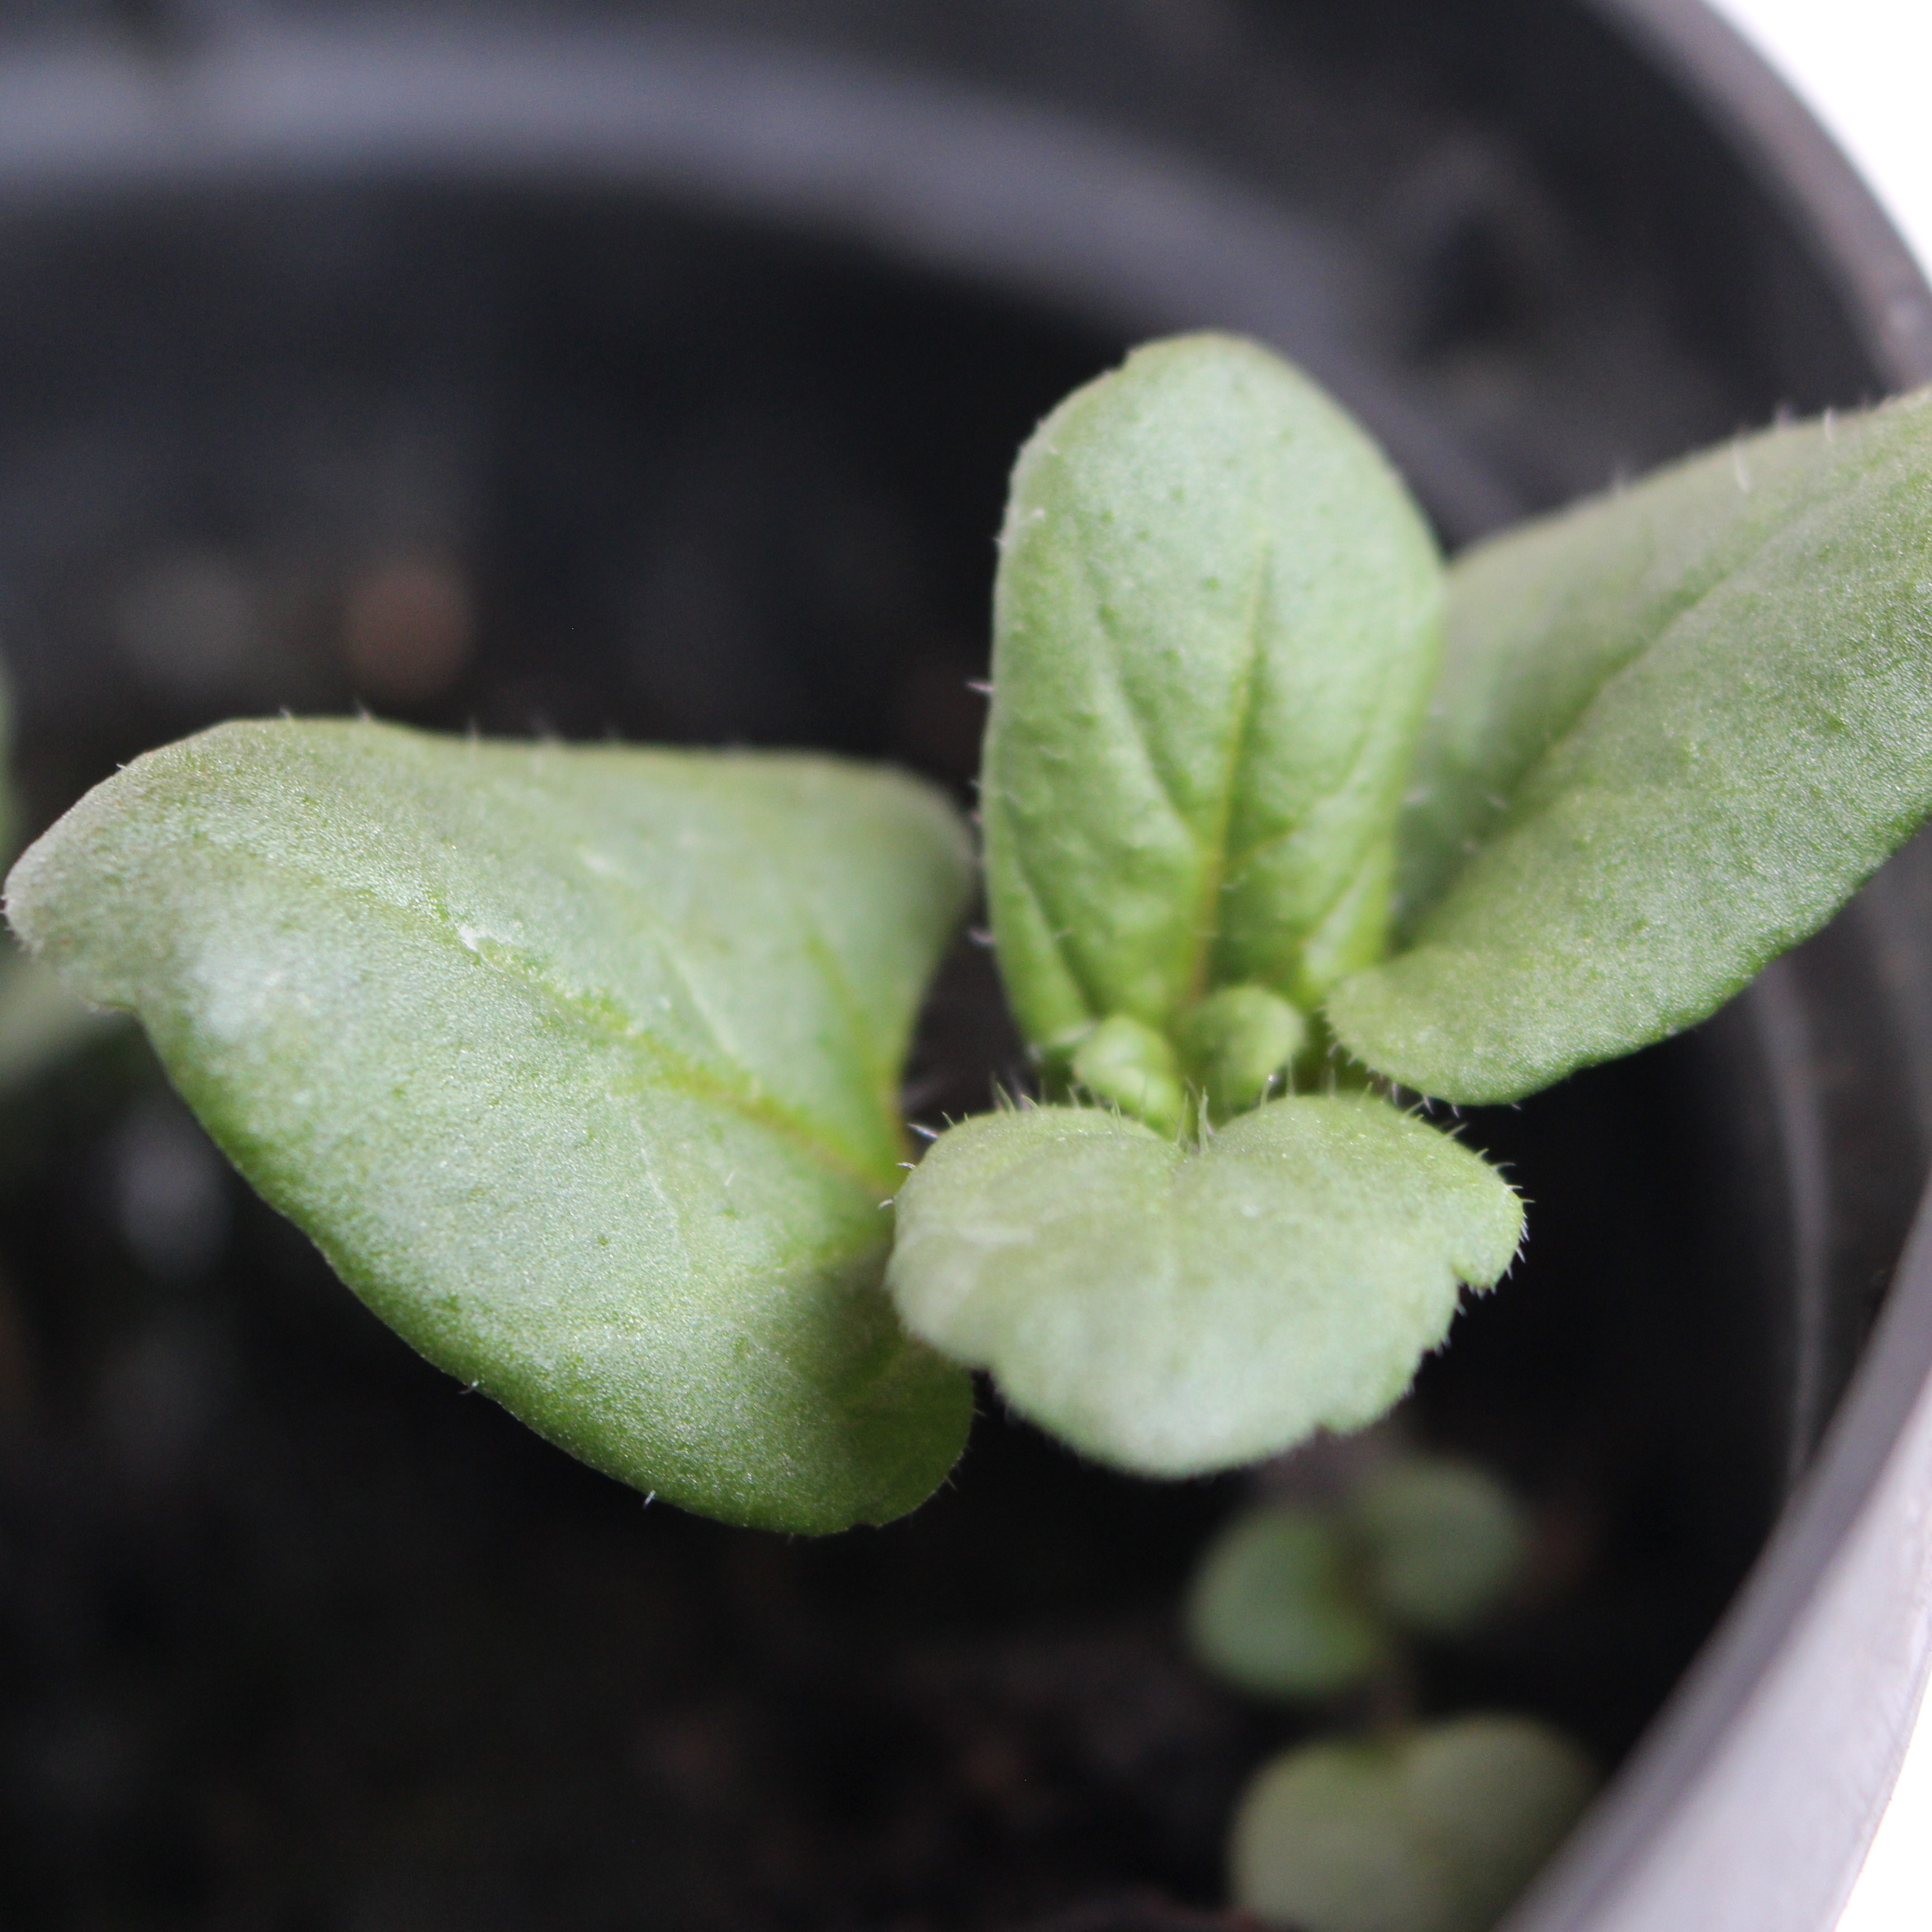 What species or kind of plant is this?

Veronica persica
